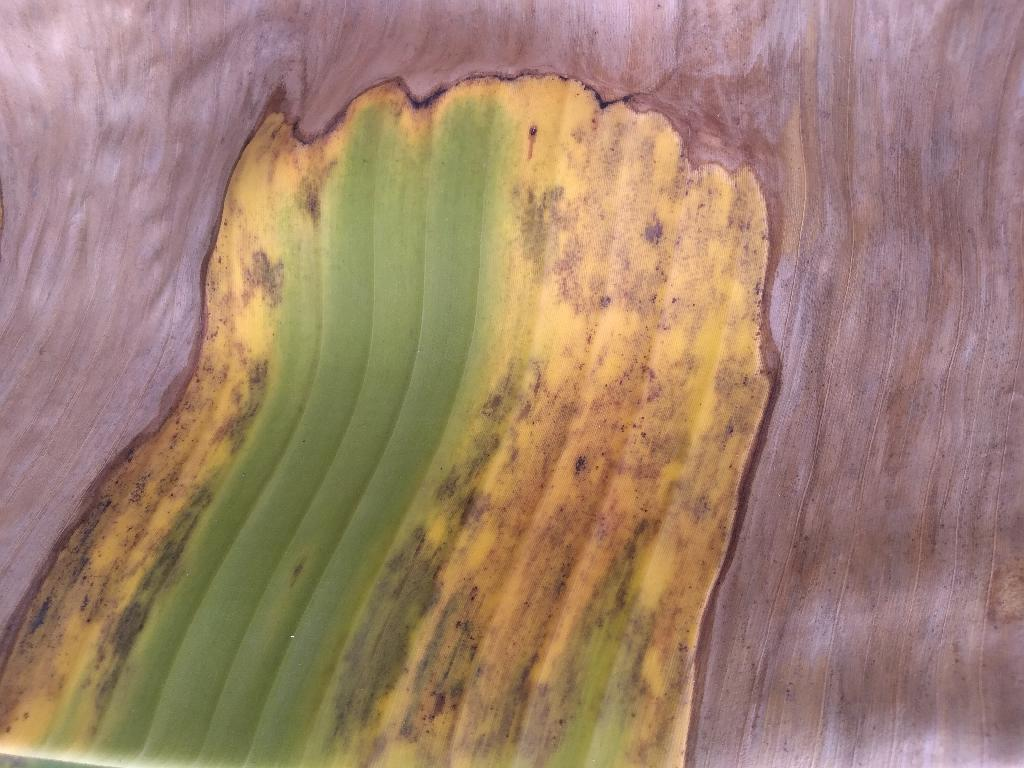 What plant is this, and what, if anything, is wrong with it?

banana, black sigatoka
